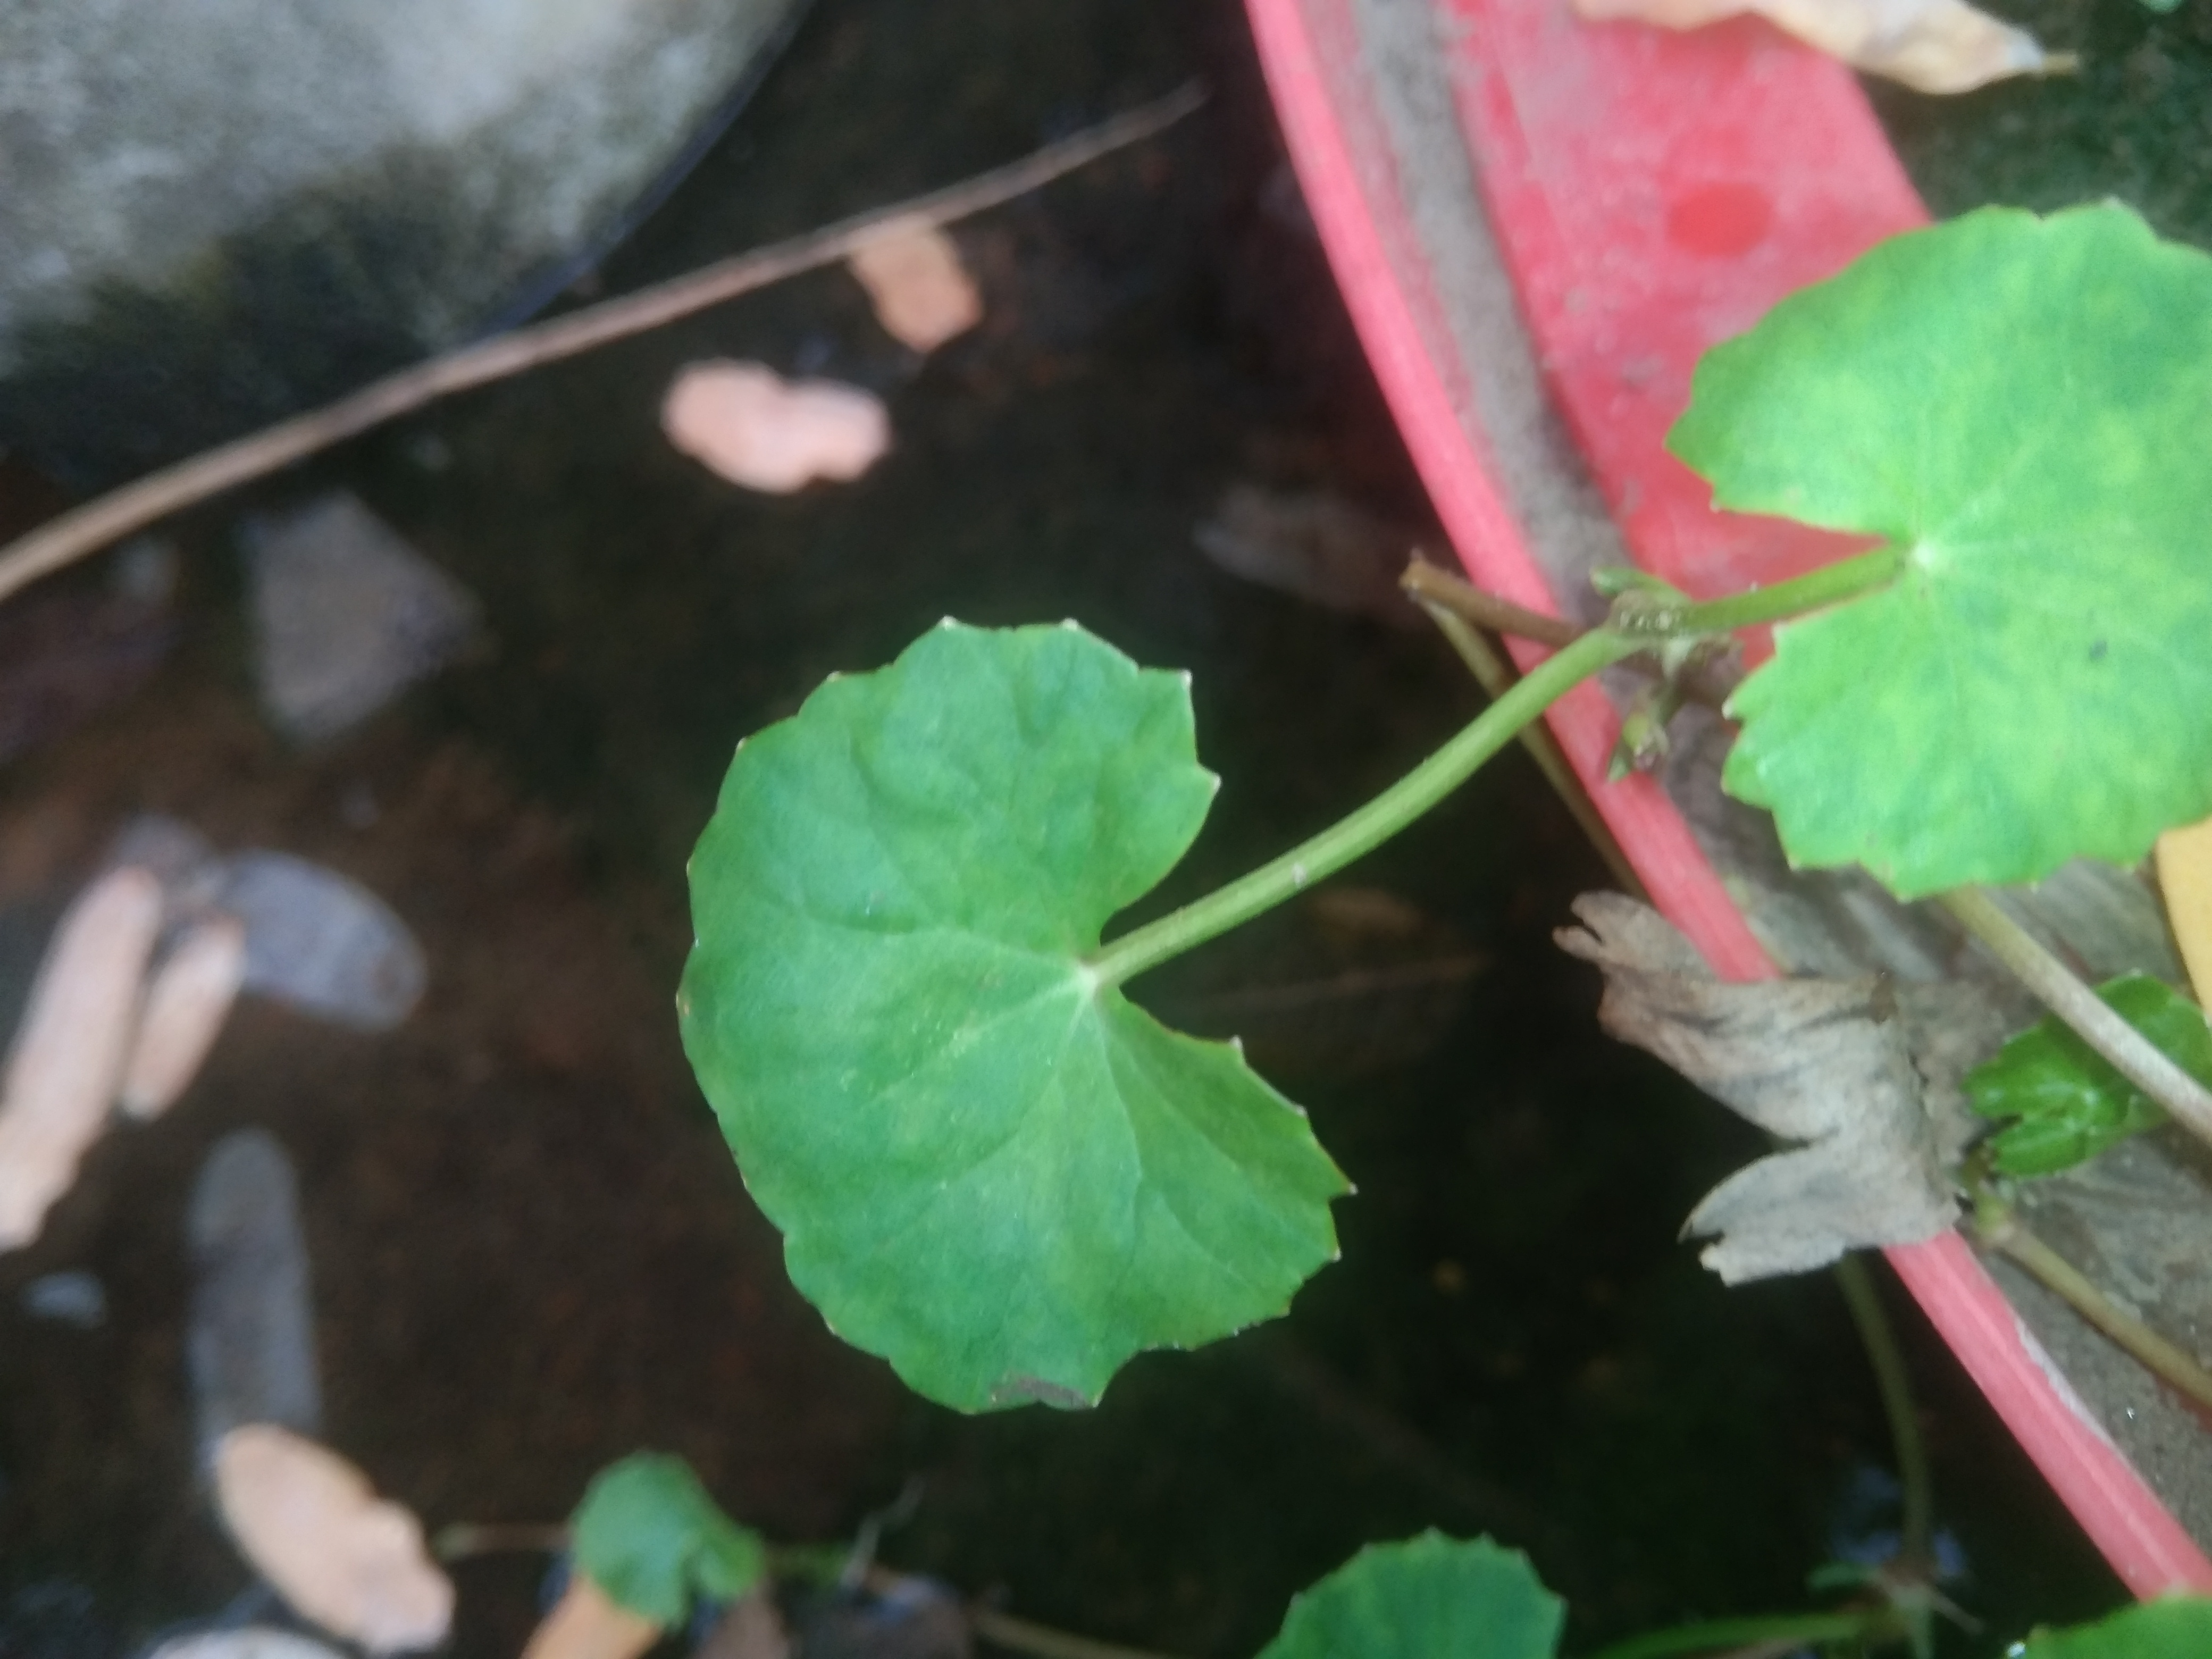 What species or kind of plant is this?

thankuni
